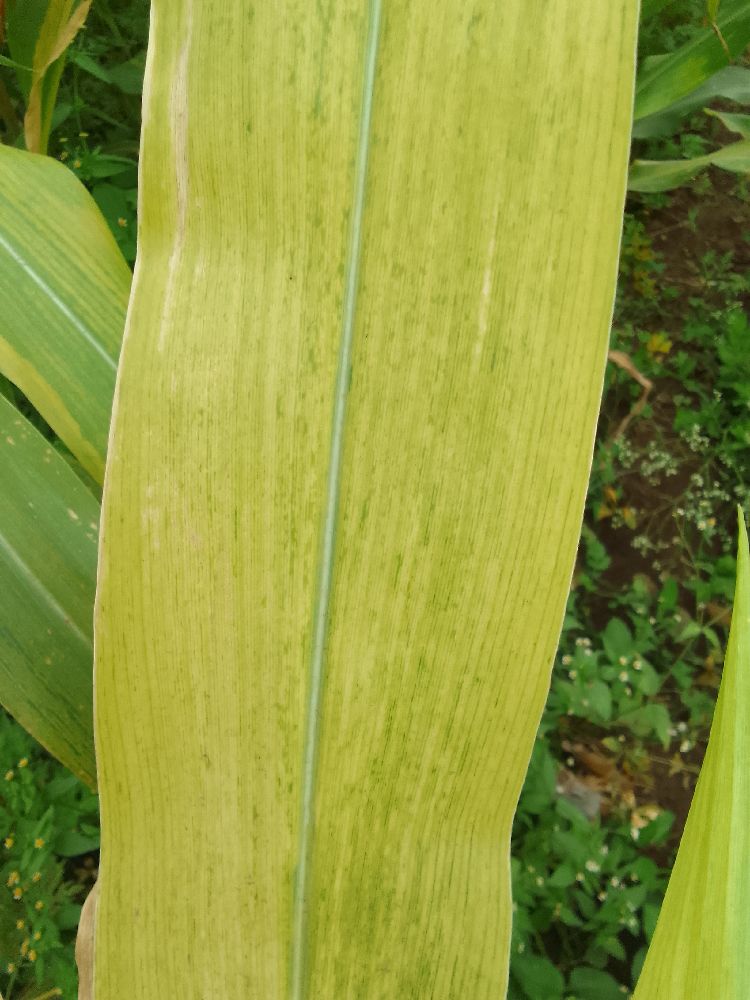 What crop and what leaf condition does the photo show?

maize, maize lethal necrosis
